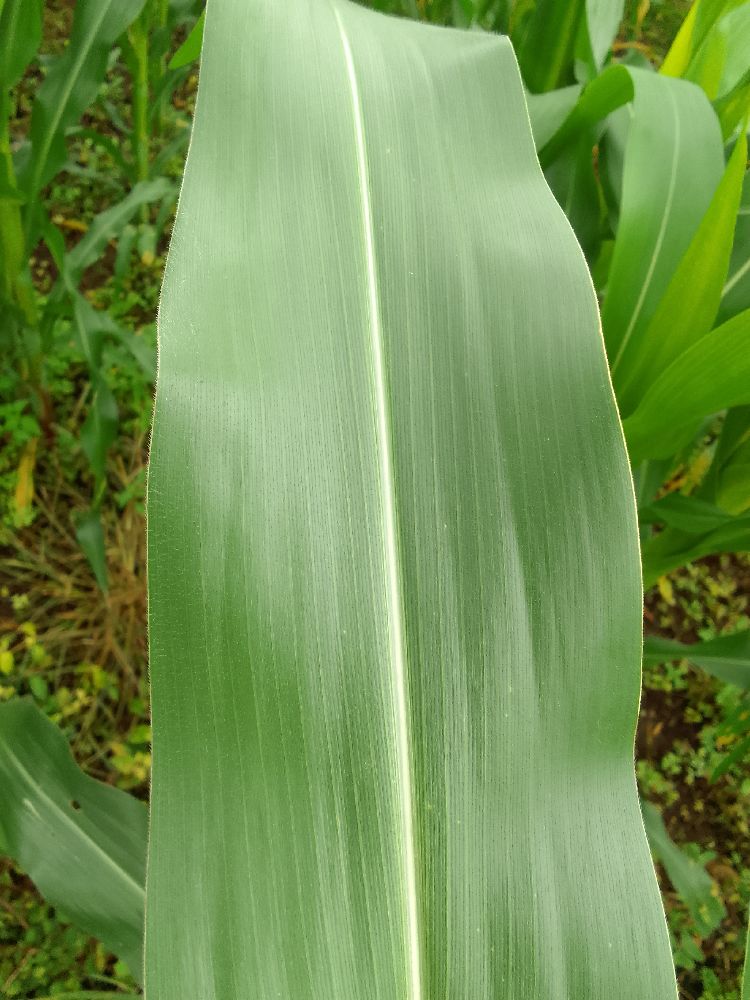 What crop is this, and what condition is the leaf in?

maize, maize streak virus
